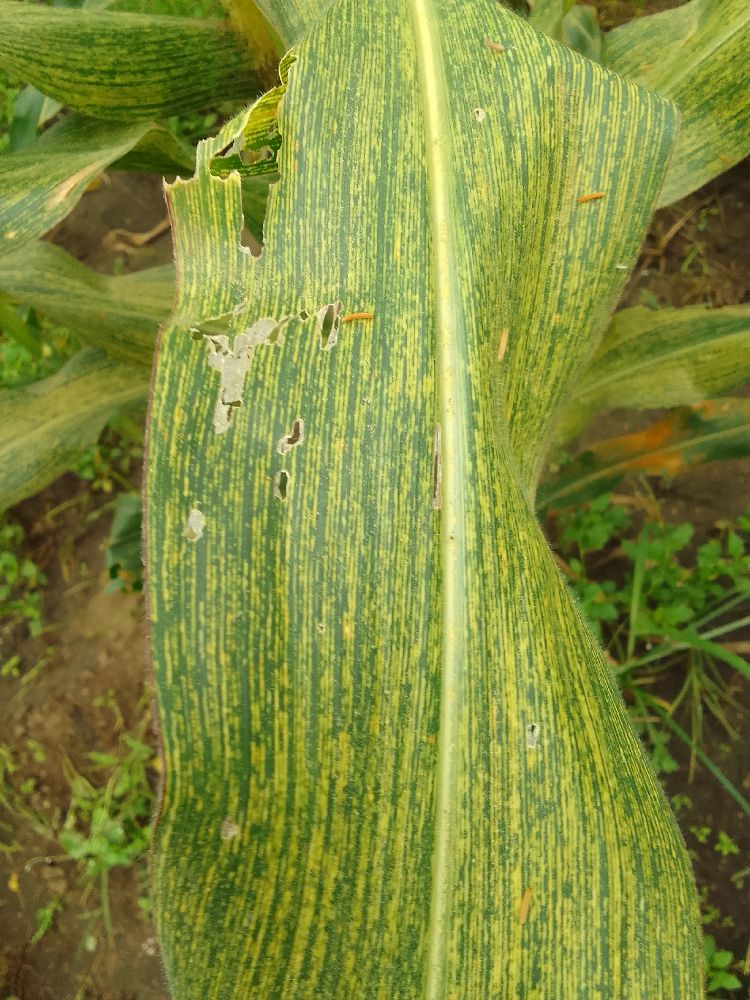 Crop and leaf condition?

maize, maize streak virus
